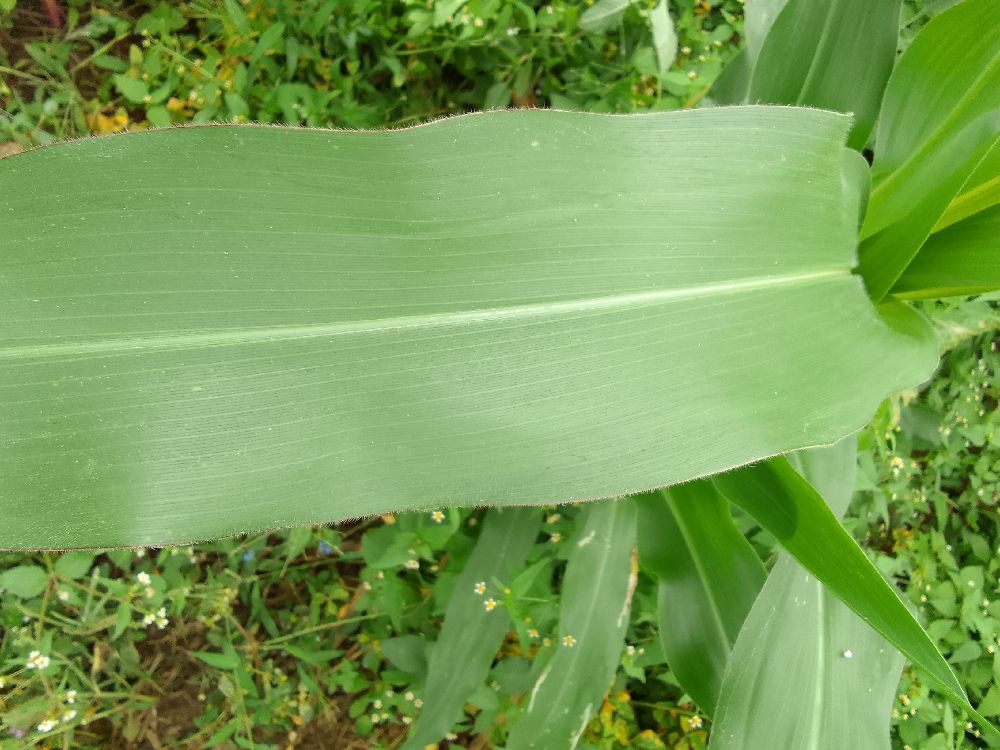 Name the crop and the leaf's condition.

maize, healthy
